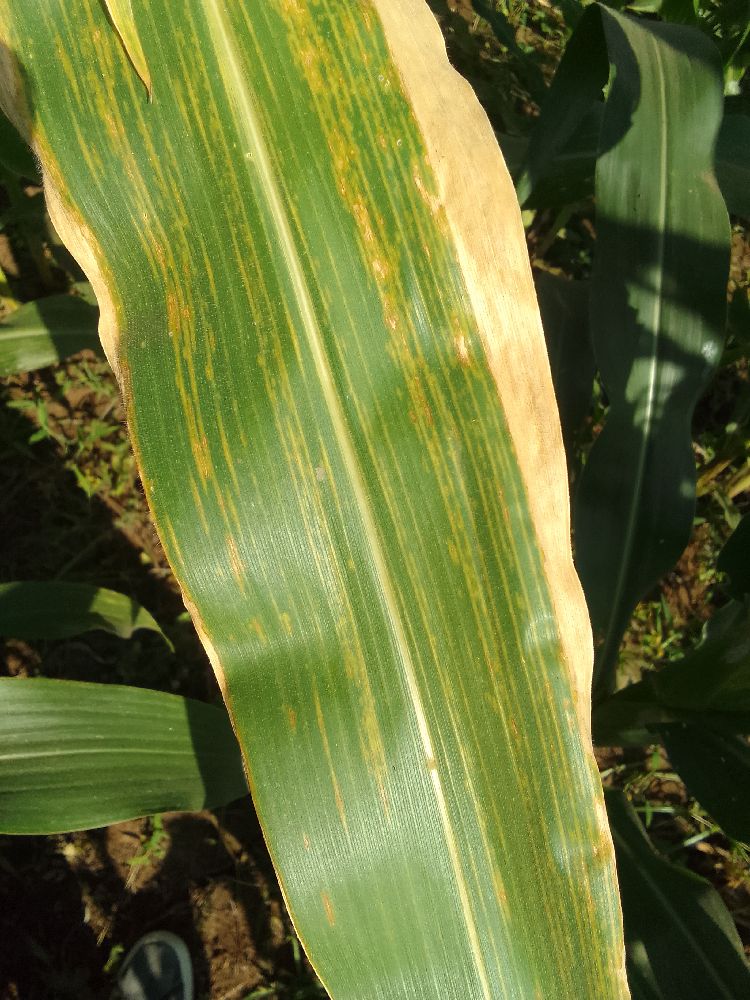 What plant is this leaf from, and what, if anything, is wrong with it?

maize, maize lethal necrosis
